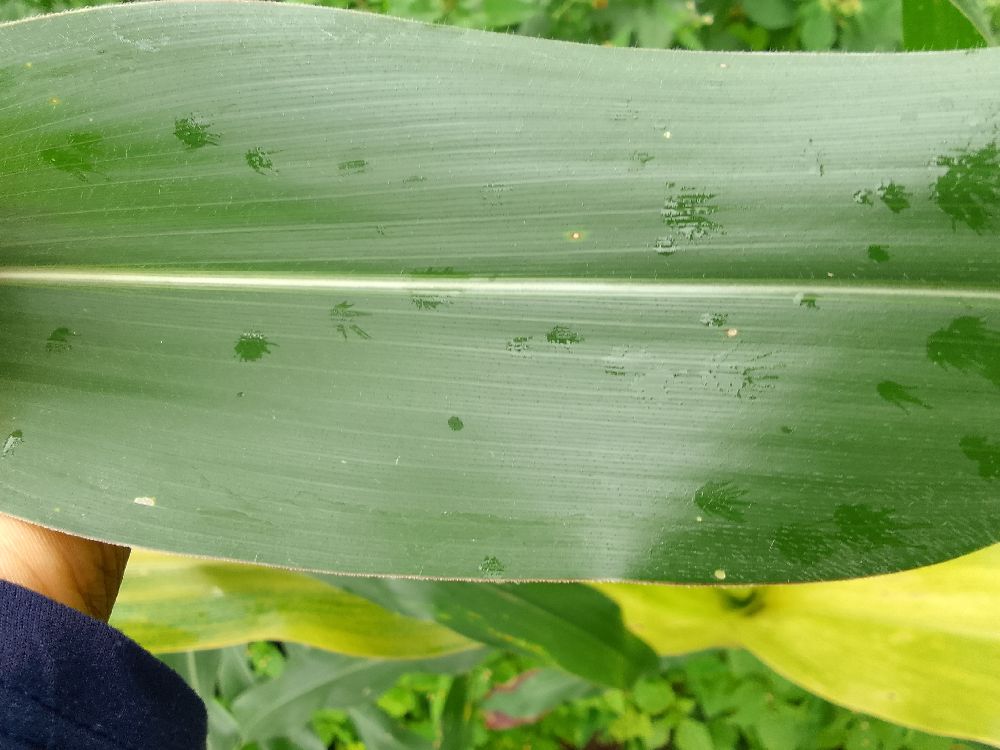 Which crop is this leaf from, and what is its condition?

maize, healthy
